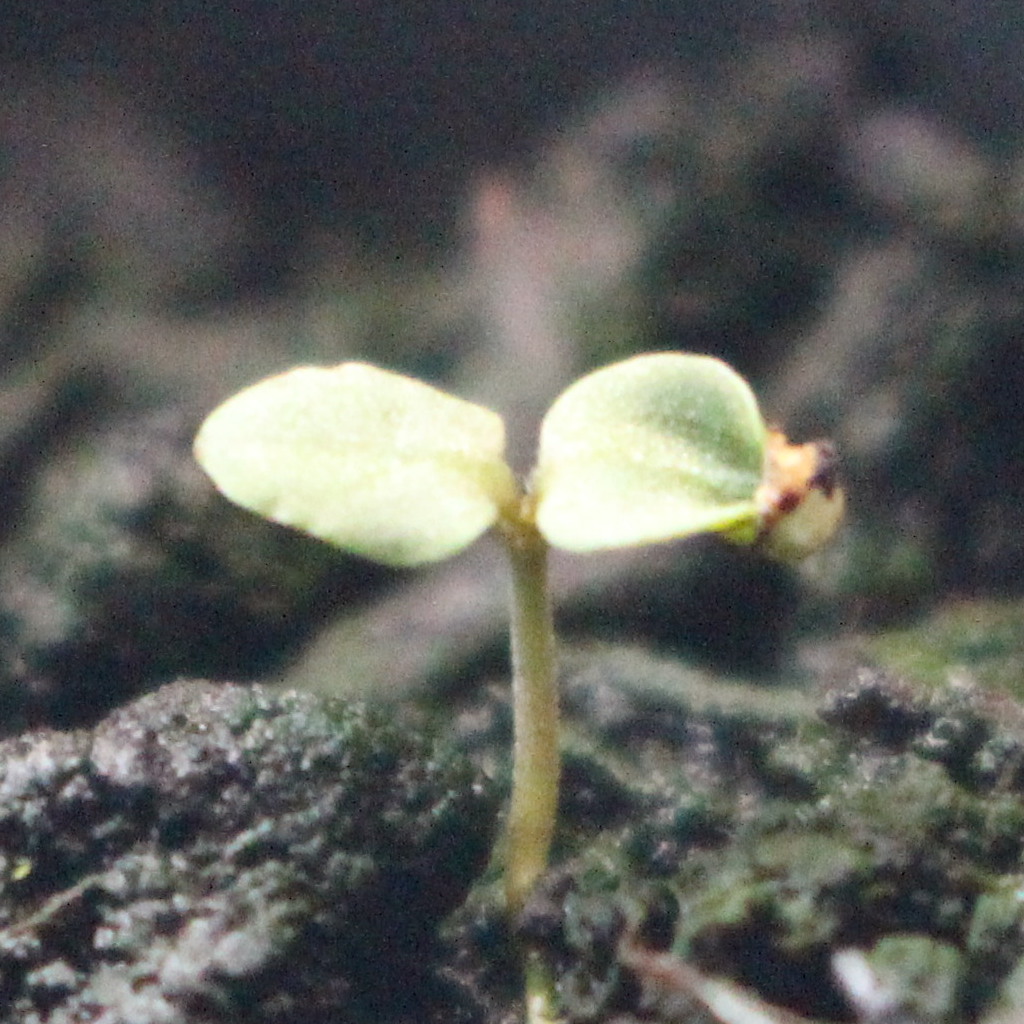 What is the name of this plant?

Veronica persica
